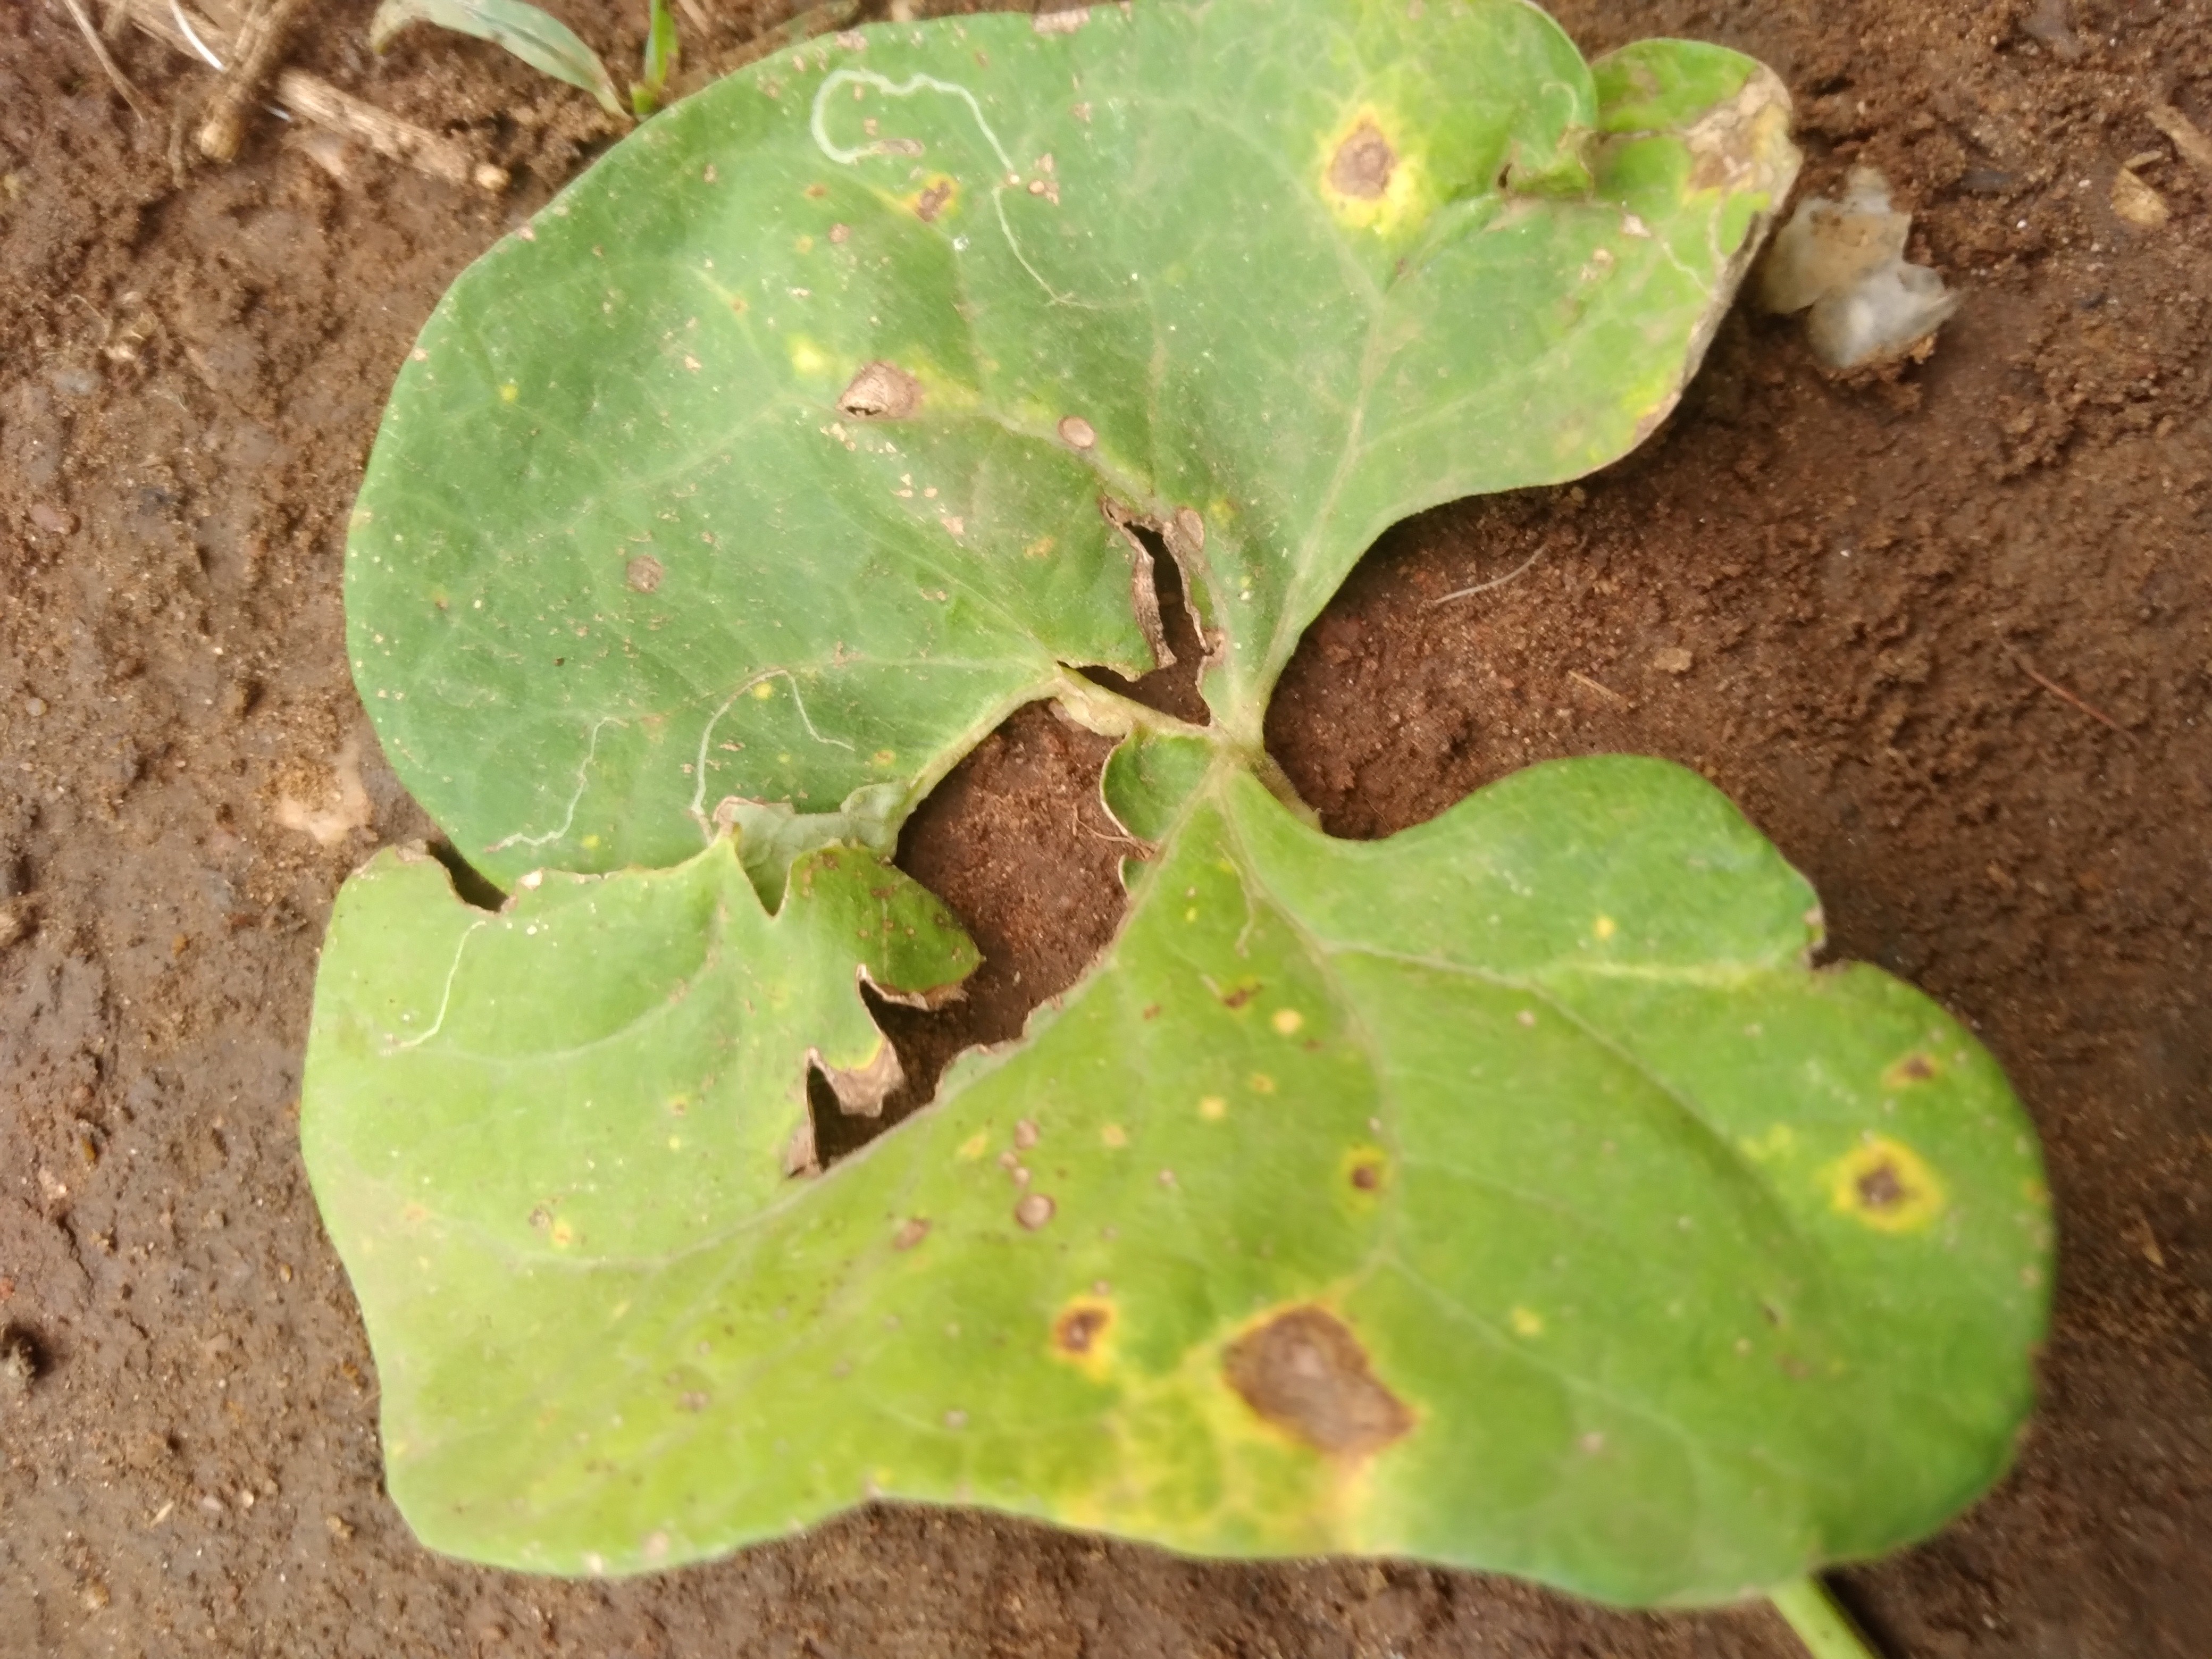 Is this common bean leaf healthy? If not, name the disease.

rust
